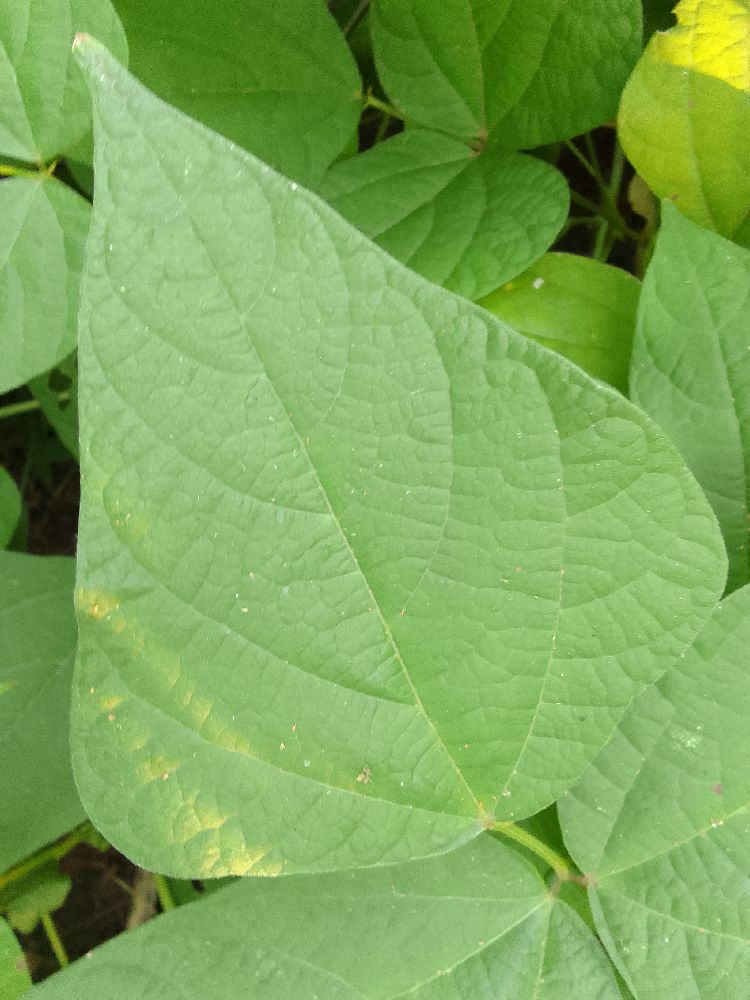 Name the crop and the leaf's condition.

common bean, healthy
